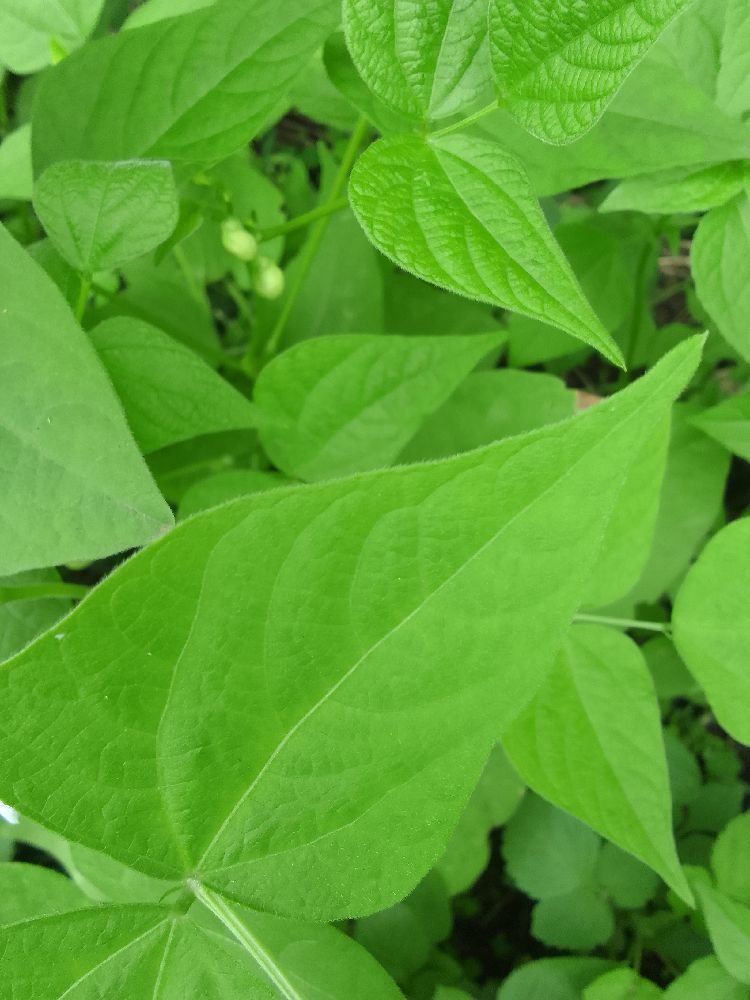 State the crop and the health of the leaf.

common bean, healthy
